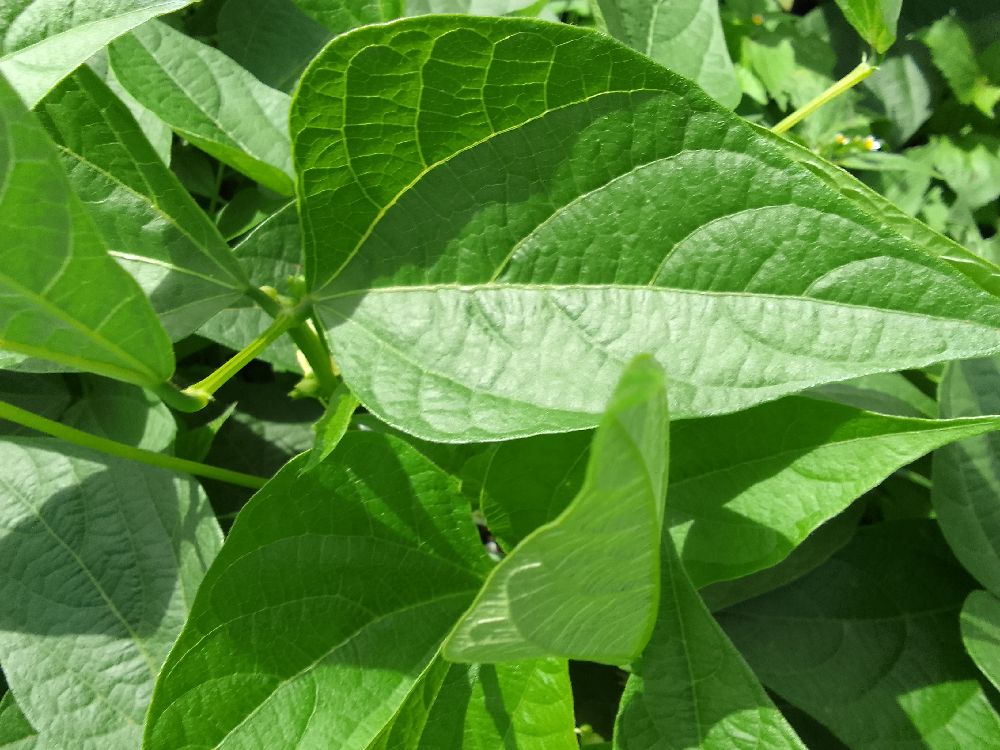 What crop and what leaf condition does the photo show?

common bean, healthy
